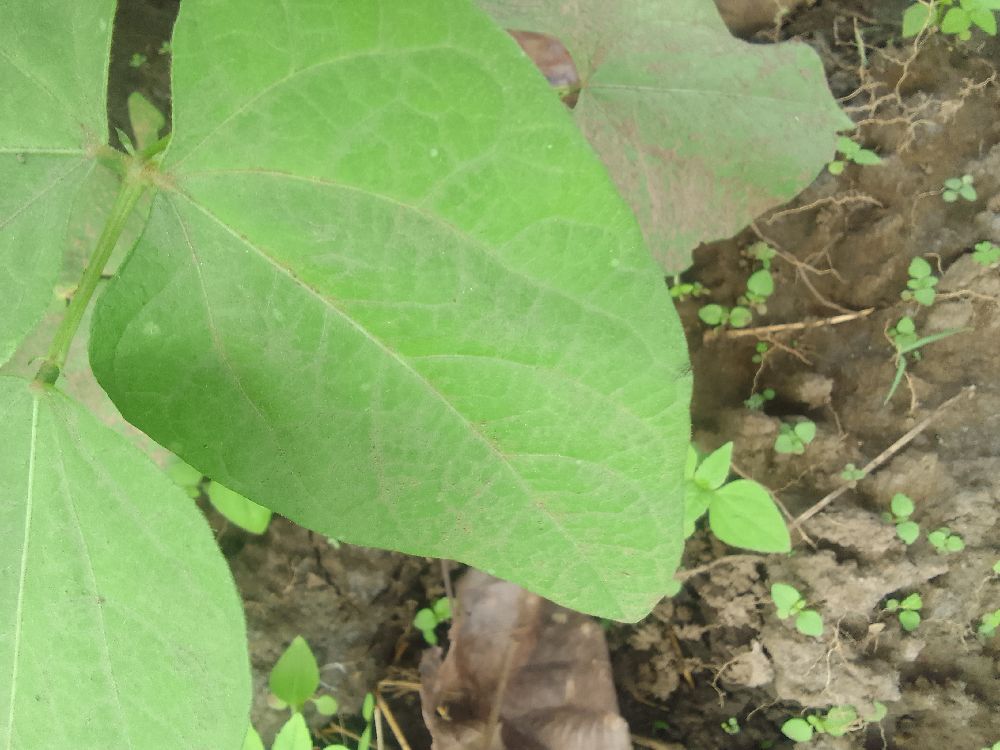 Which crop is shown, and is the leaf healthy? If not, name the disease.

common bean, healthy
